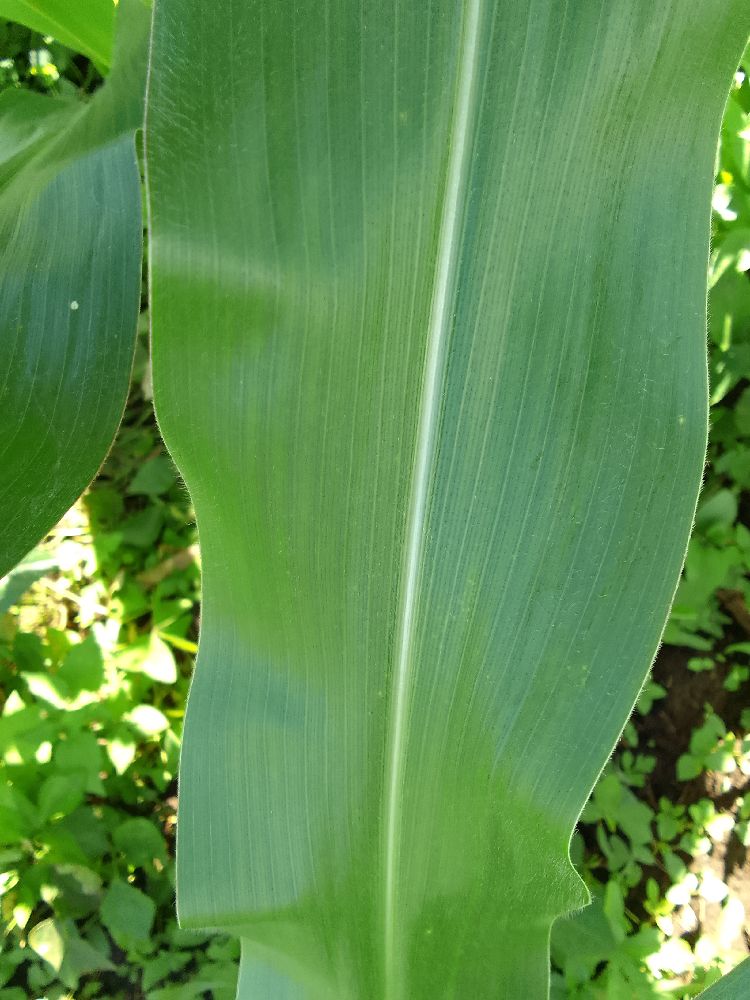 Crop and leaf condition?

maize, healthy
